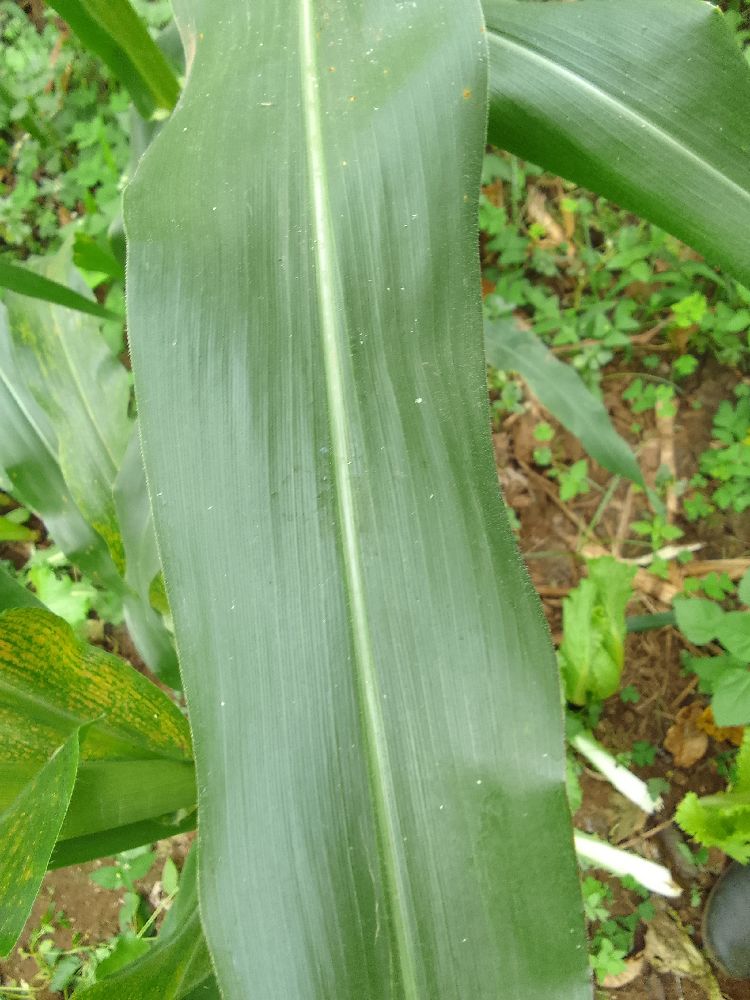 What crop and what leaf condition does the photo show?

maize, healthy
